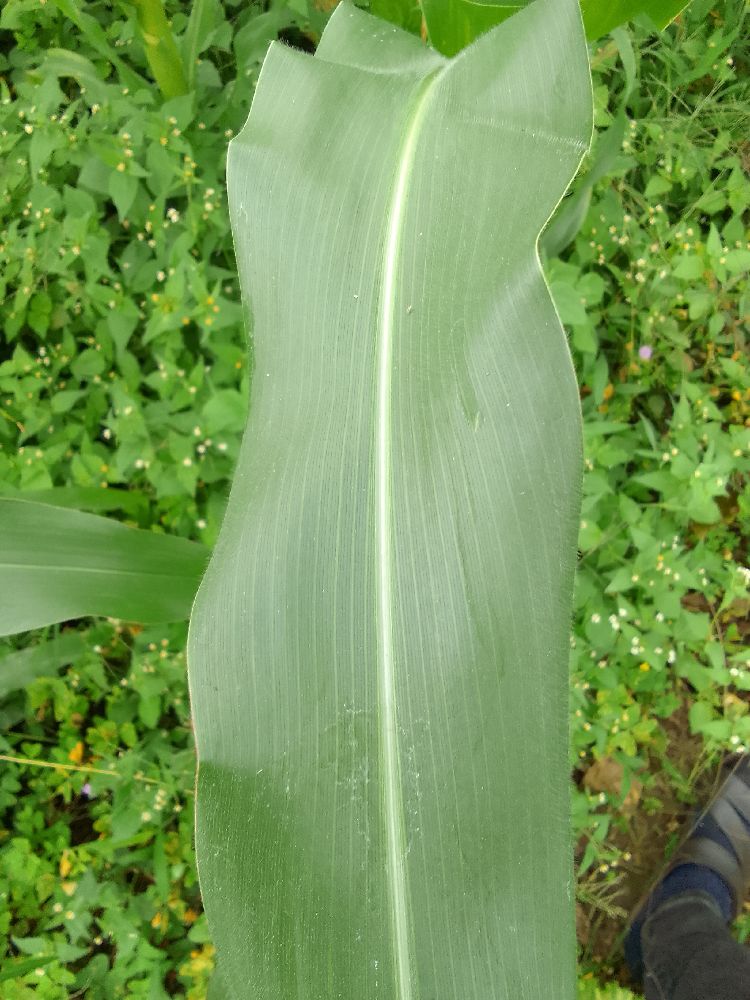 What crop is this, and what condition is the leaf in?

maize, healthy
